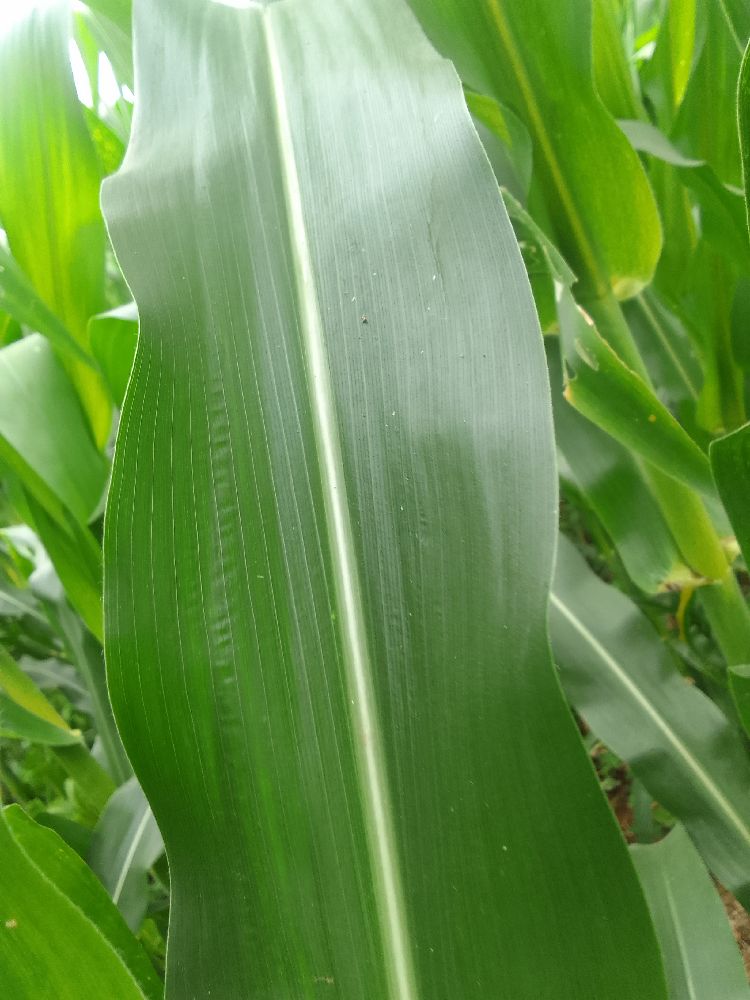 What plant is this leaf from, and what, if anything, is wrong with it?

maize, healthy
